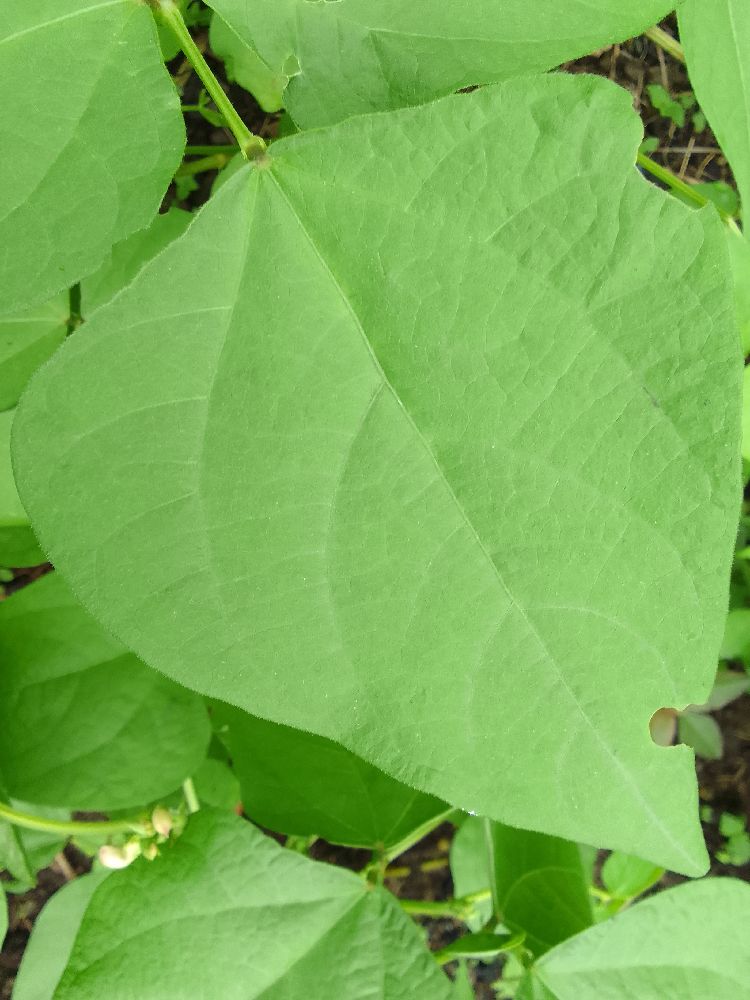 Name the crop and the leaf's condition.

common bean, healthy
